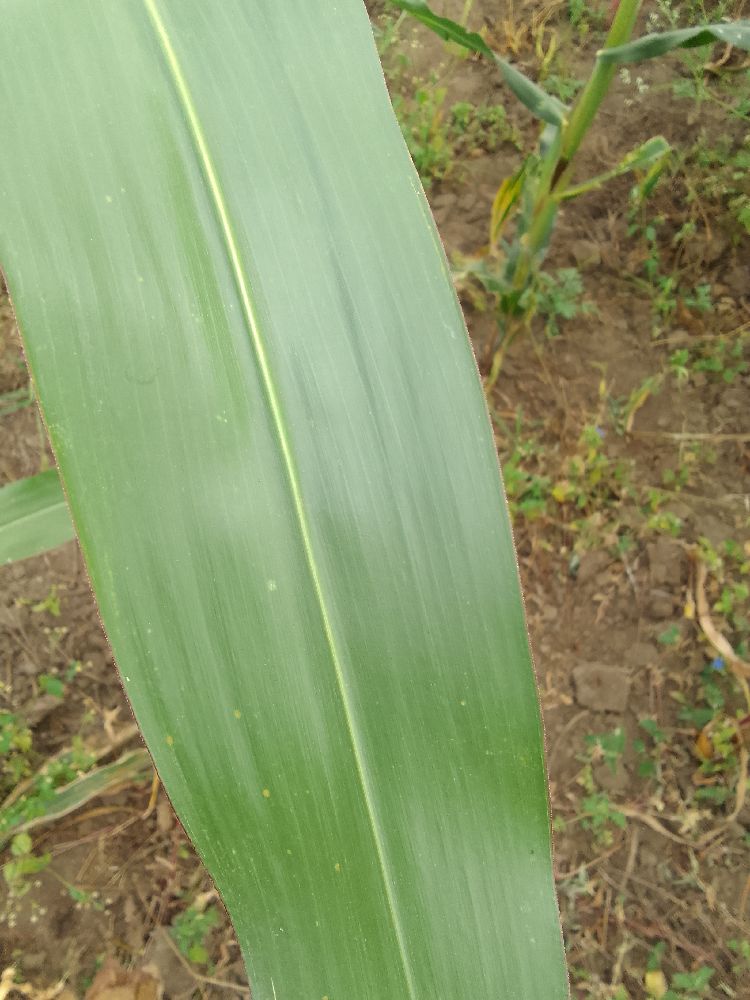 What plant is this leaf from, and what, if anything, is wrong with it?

maize, healthy
